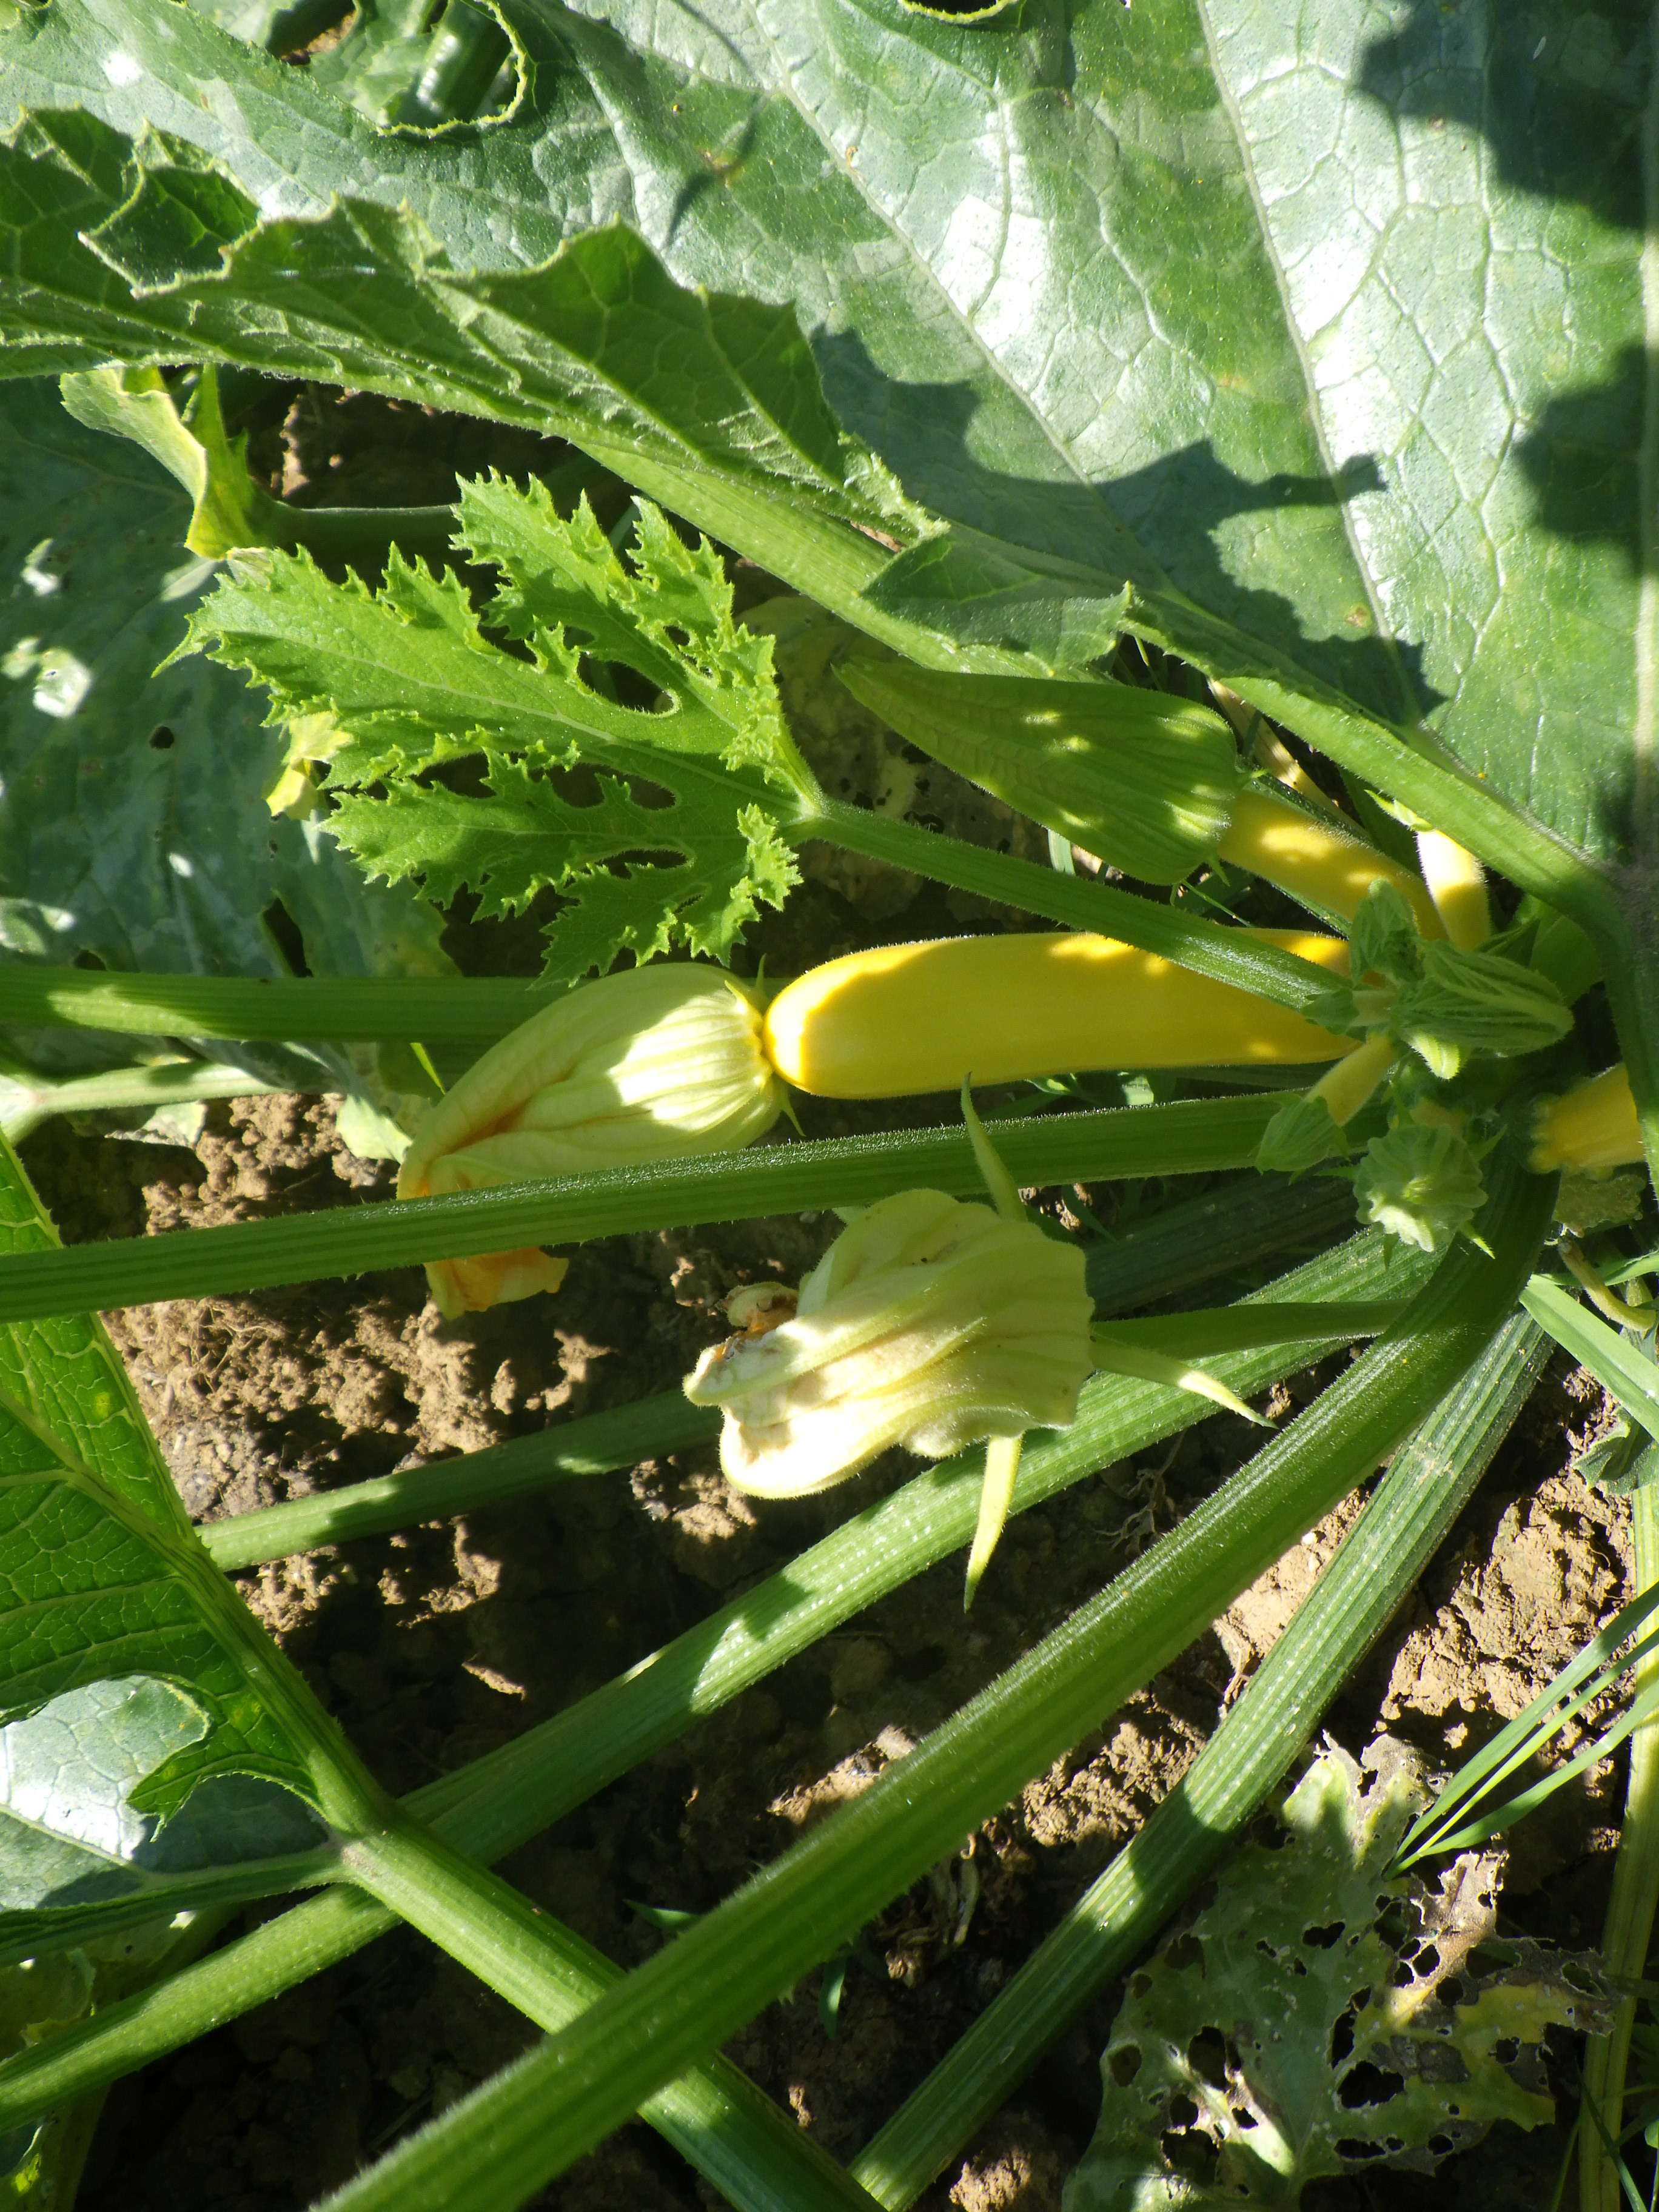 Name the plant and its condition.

zucchini, bacterial leaf spot
